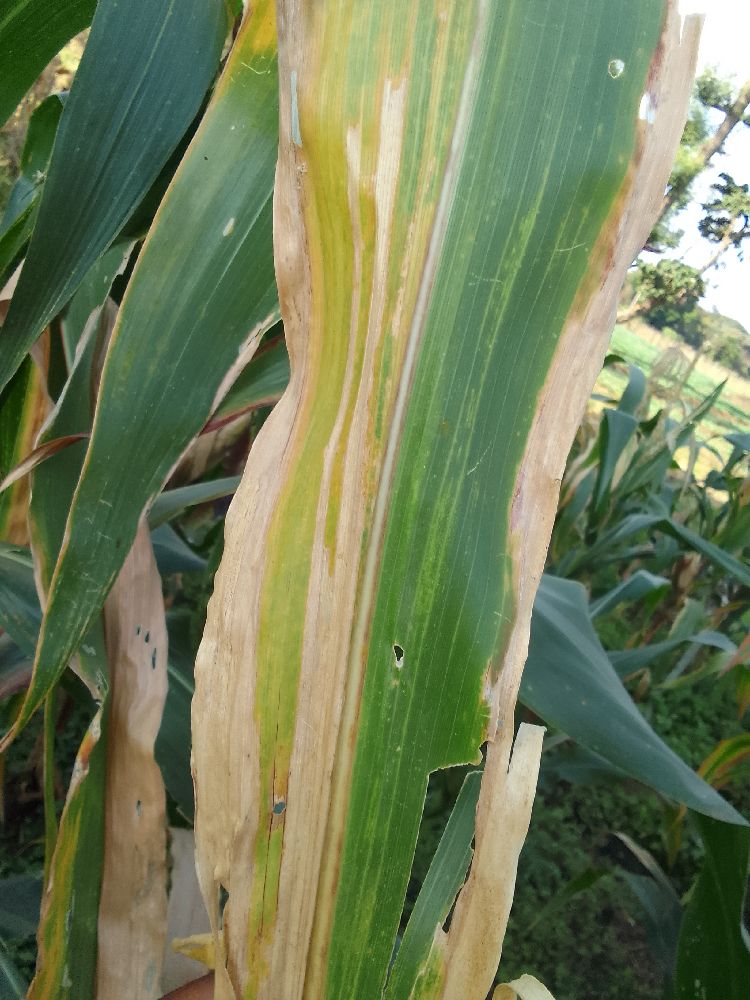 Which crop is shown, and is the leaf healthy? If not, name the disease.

maize, maize lethal necrosis
